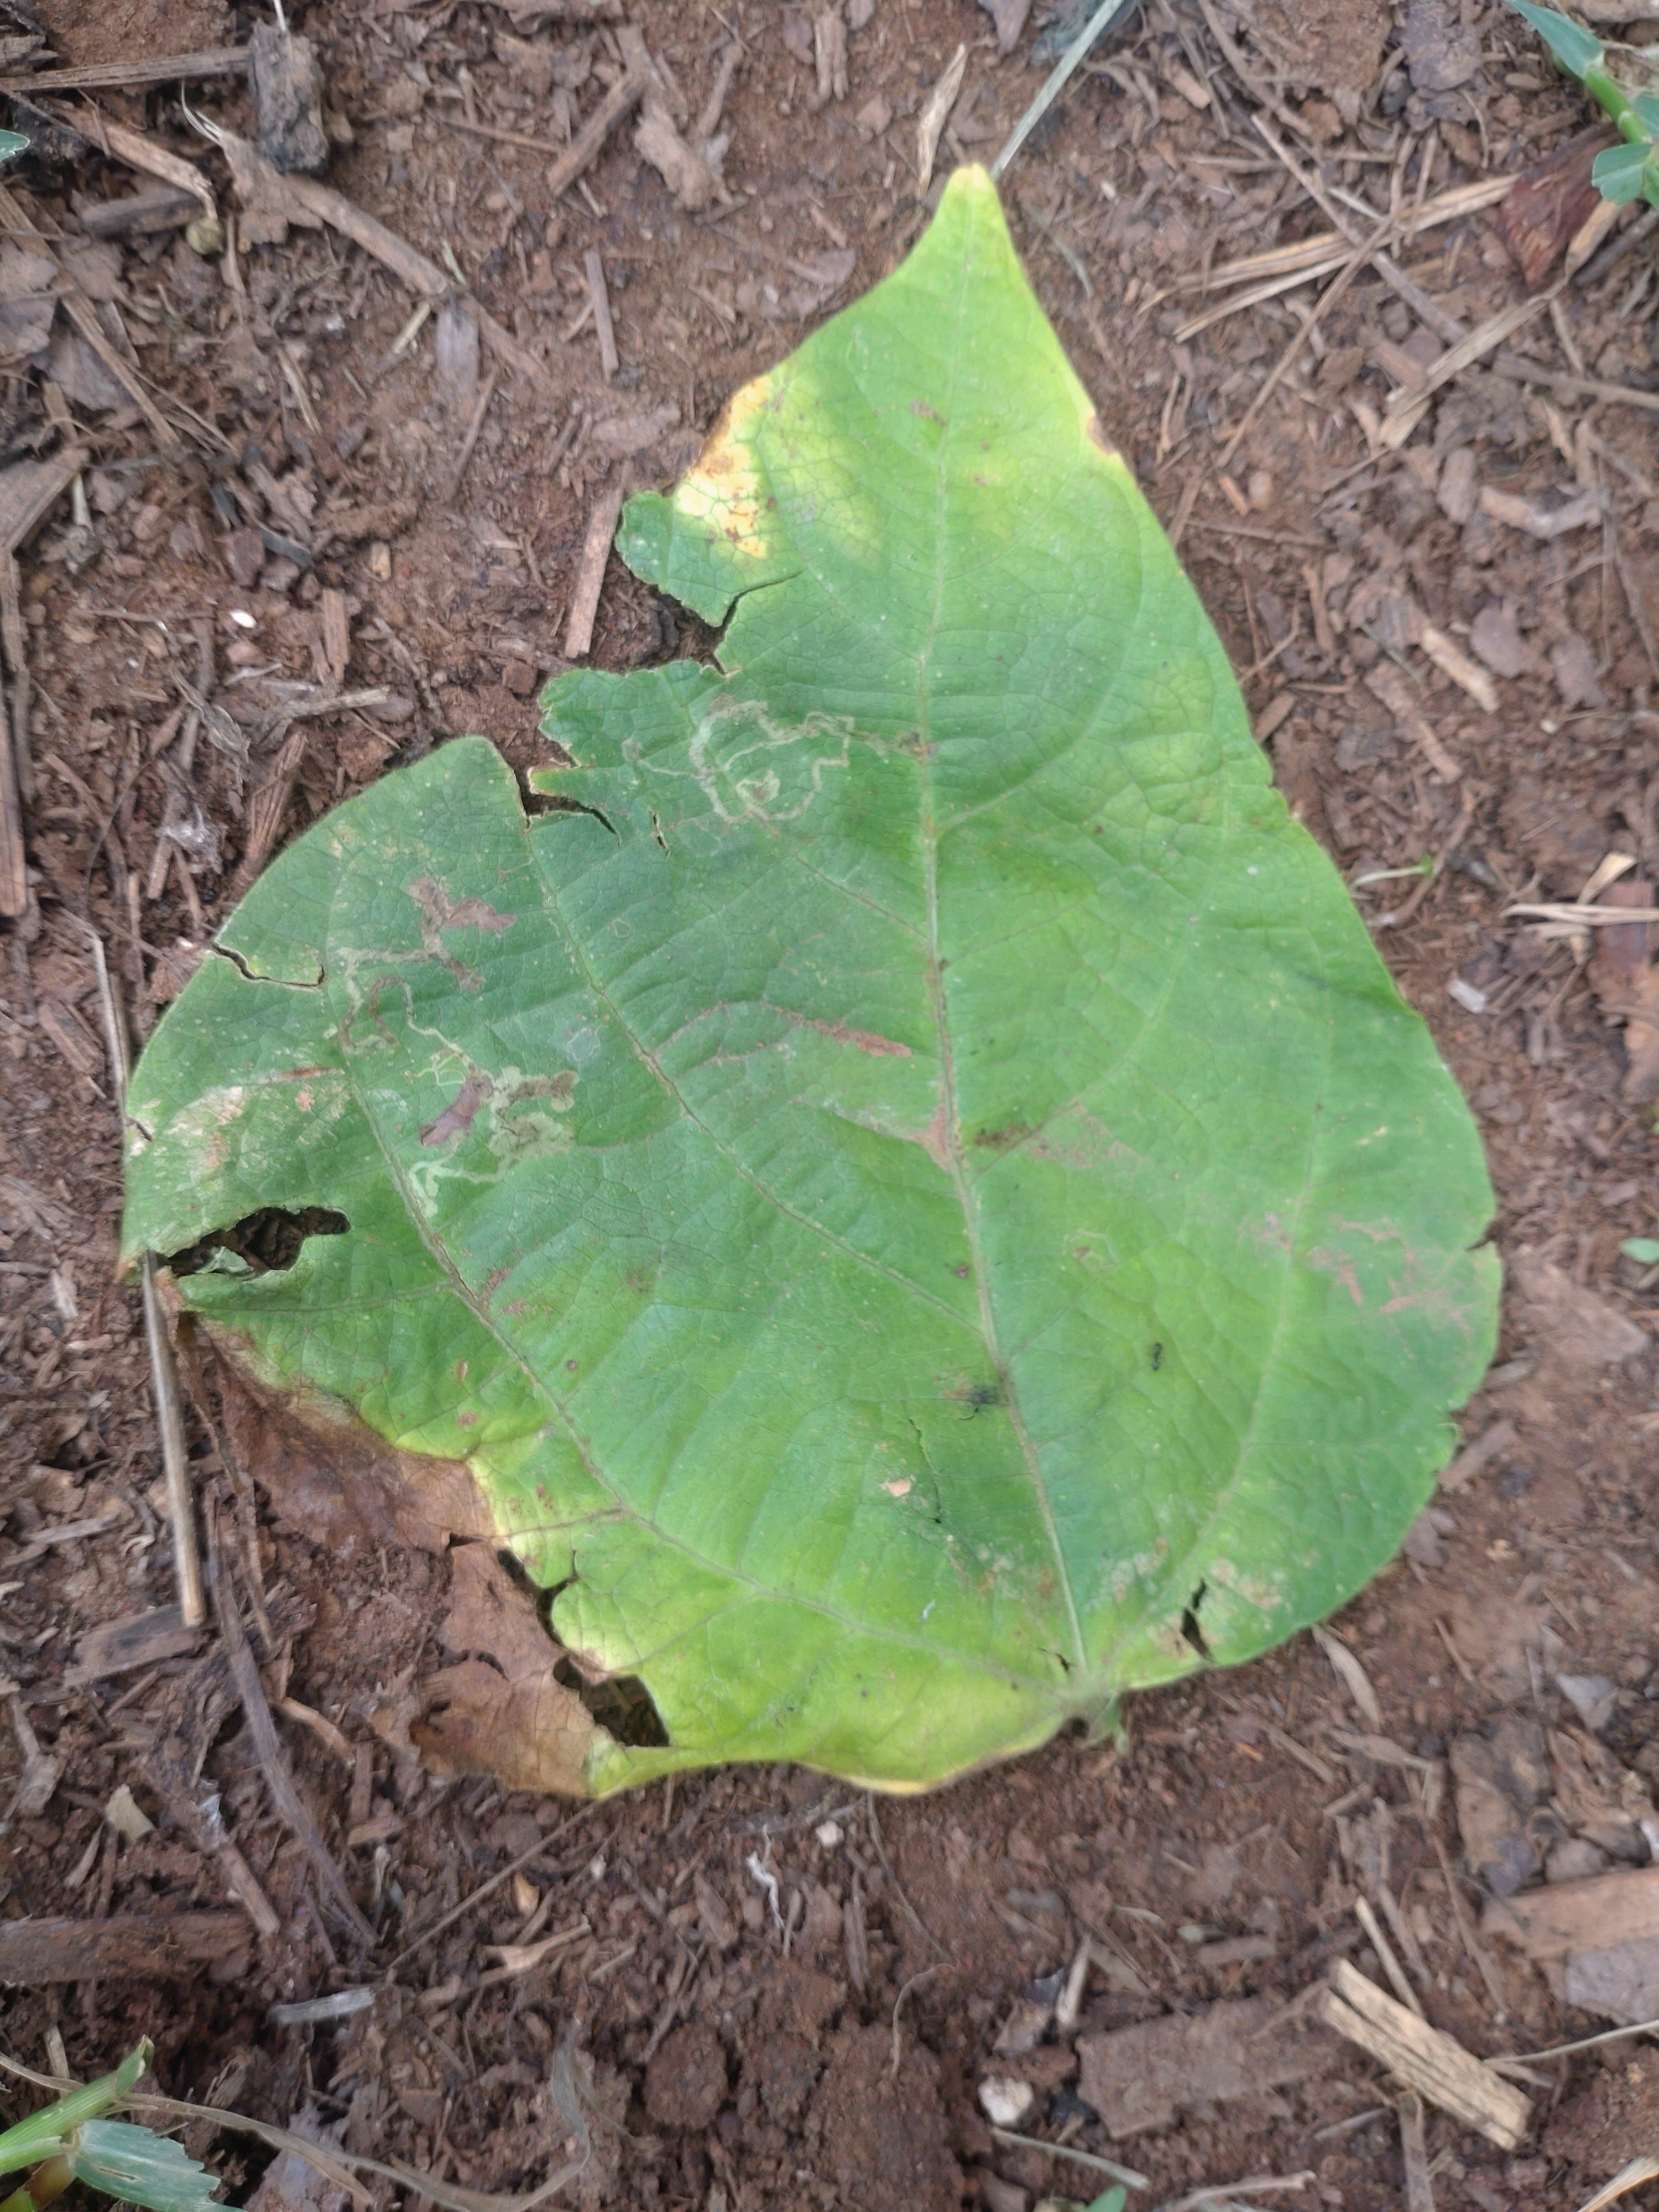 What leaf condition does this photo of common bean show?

anthracnose
